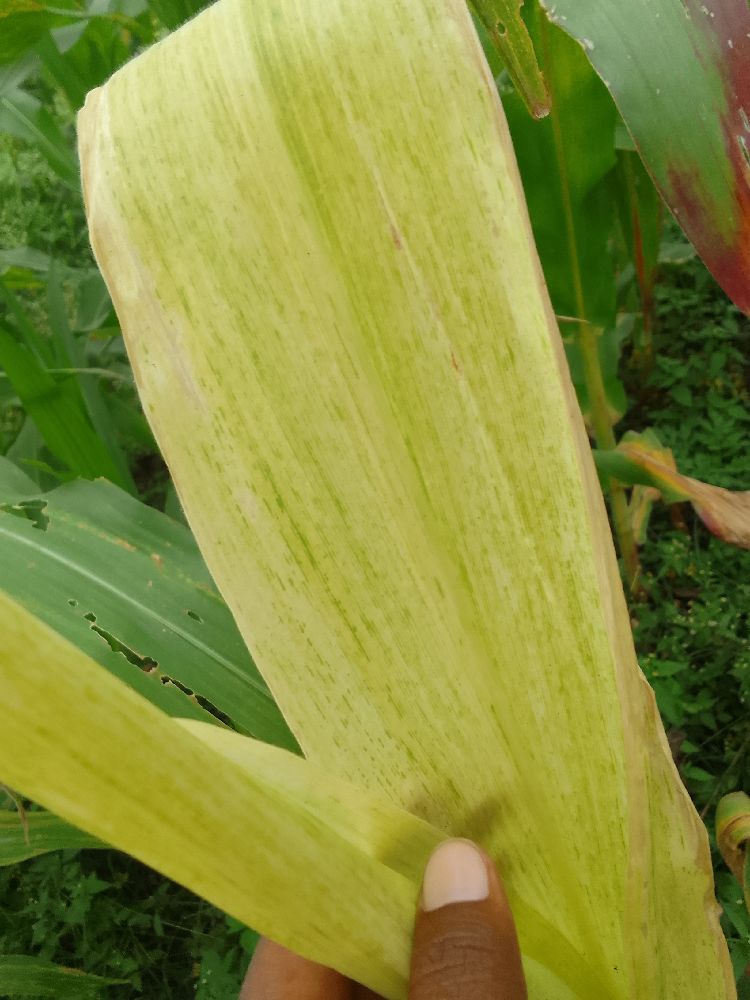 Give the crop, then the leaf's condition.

maize, maize lethal necrosis
